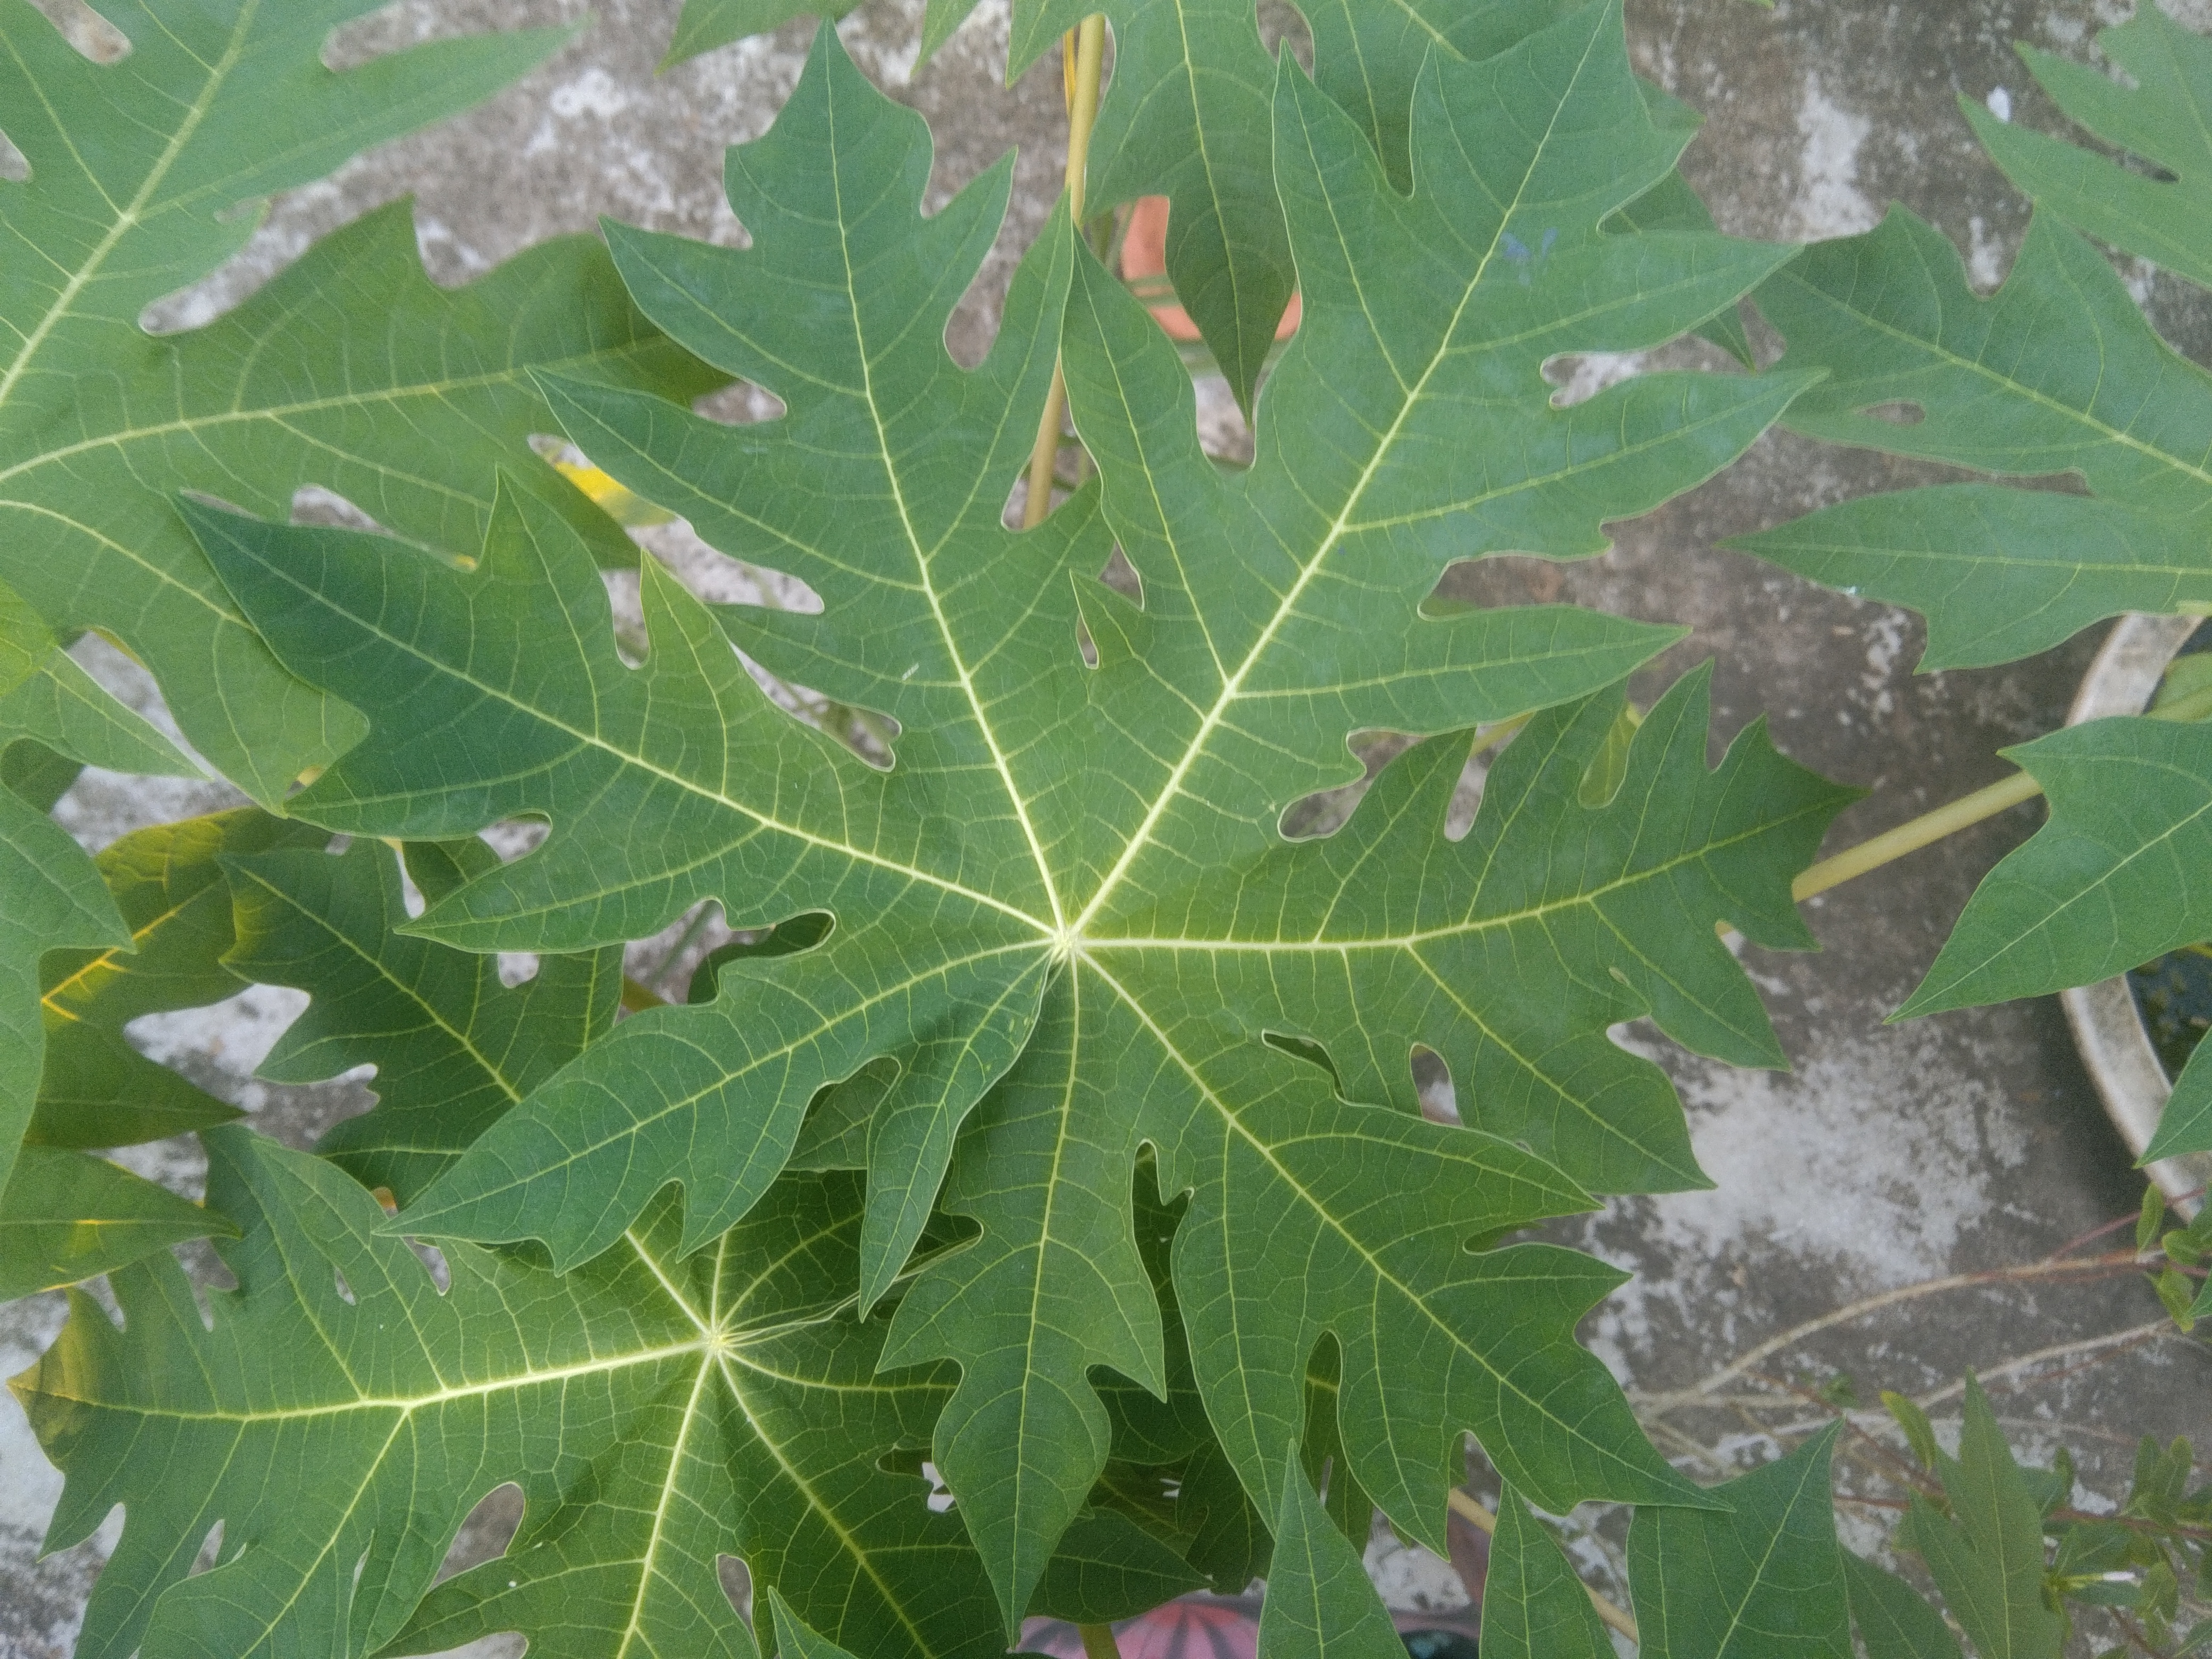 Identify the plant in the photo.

papaya
